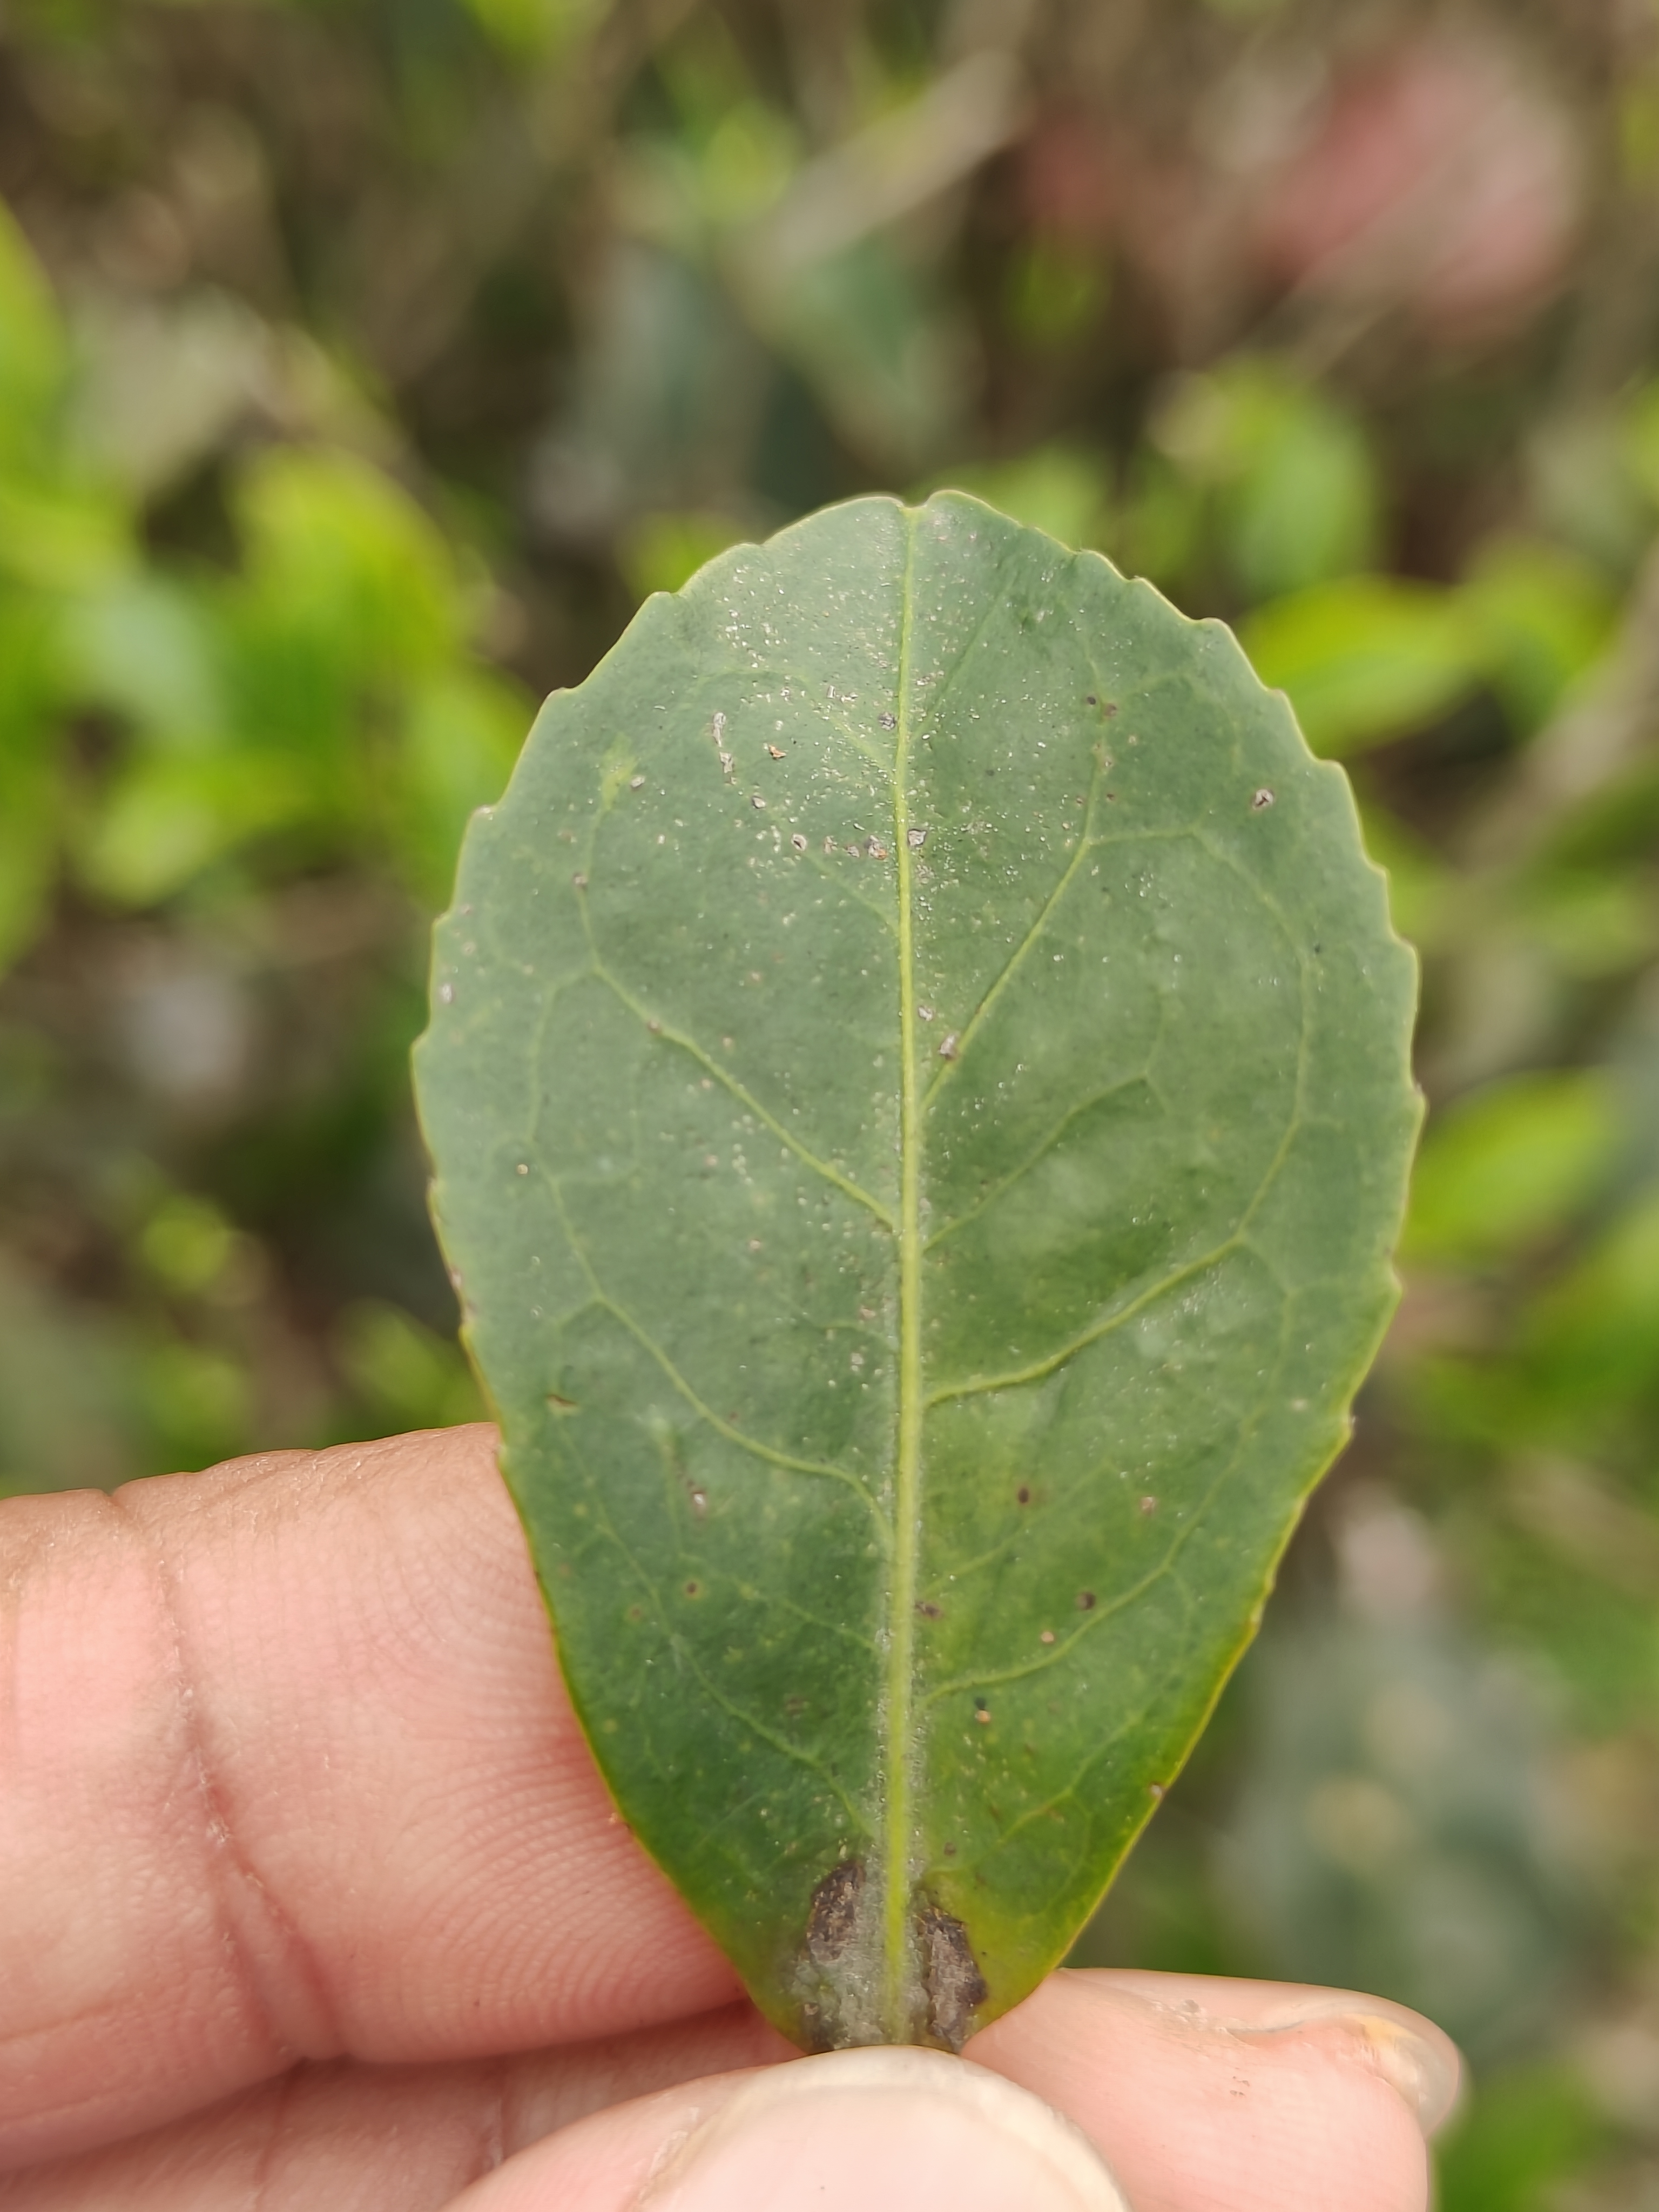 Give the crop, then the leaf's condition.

tea, red rust
